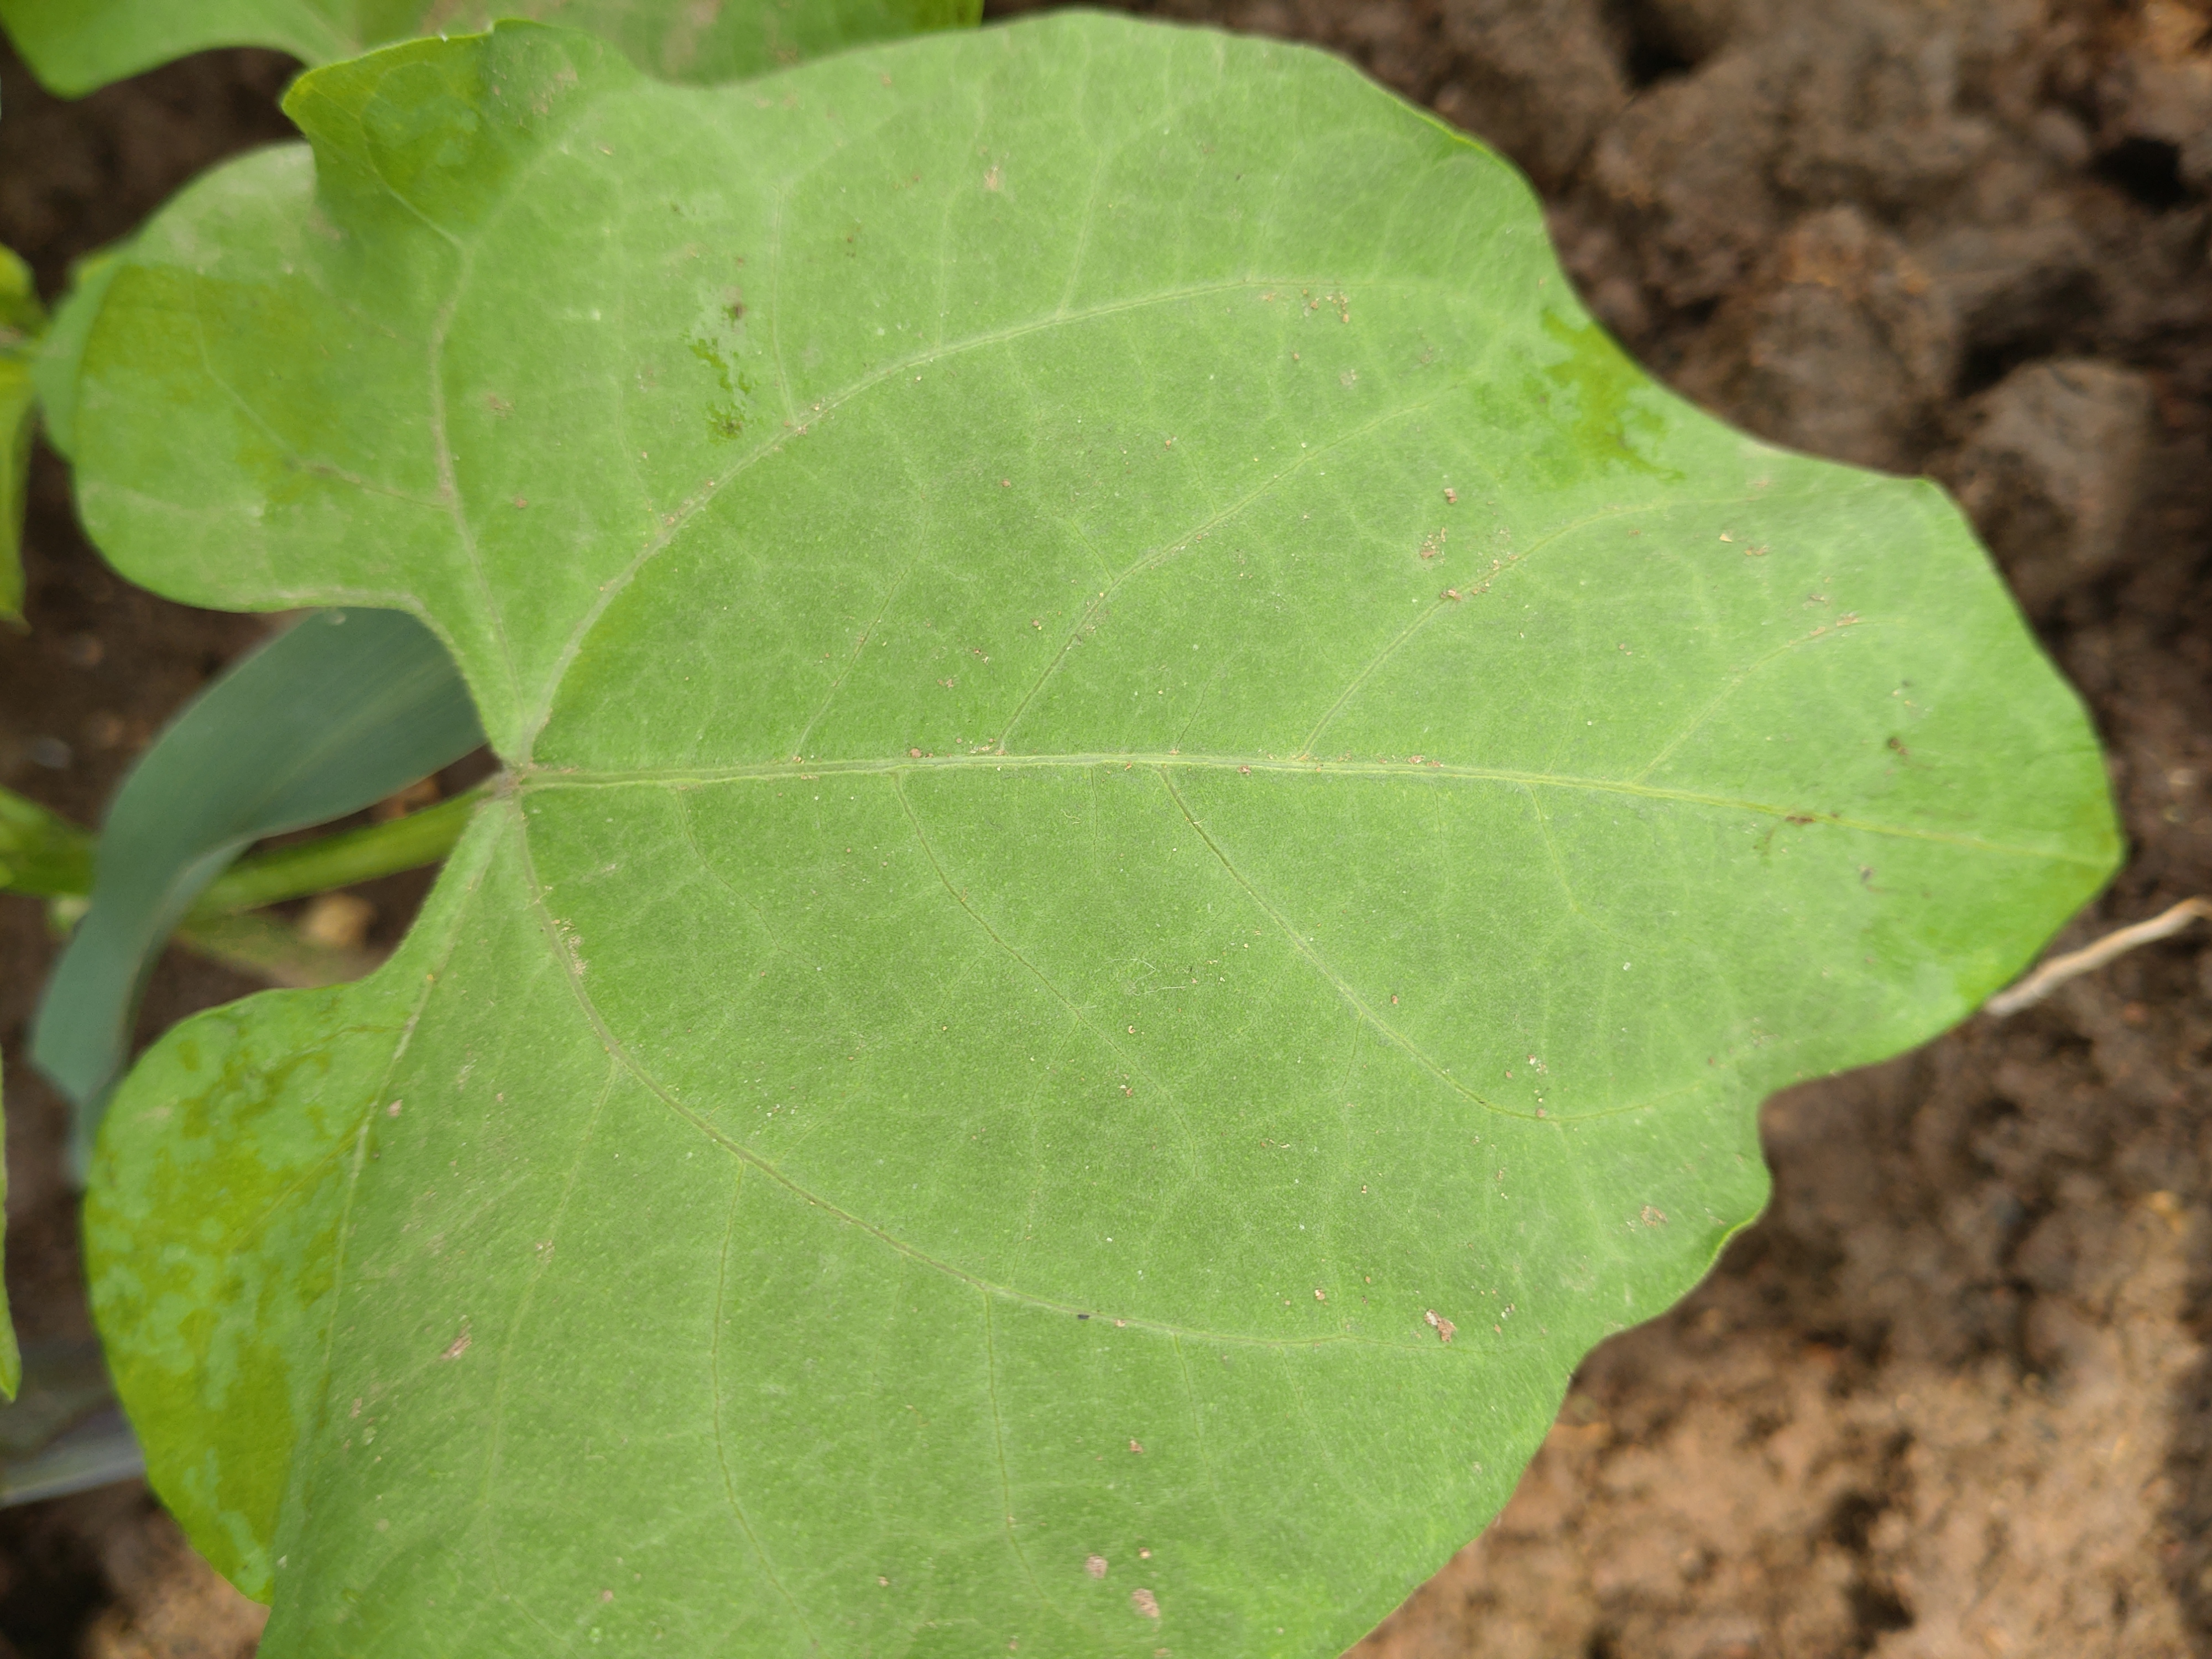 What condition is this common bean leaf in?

healthy
